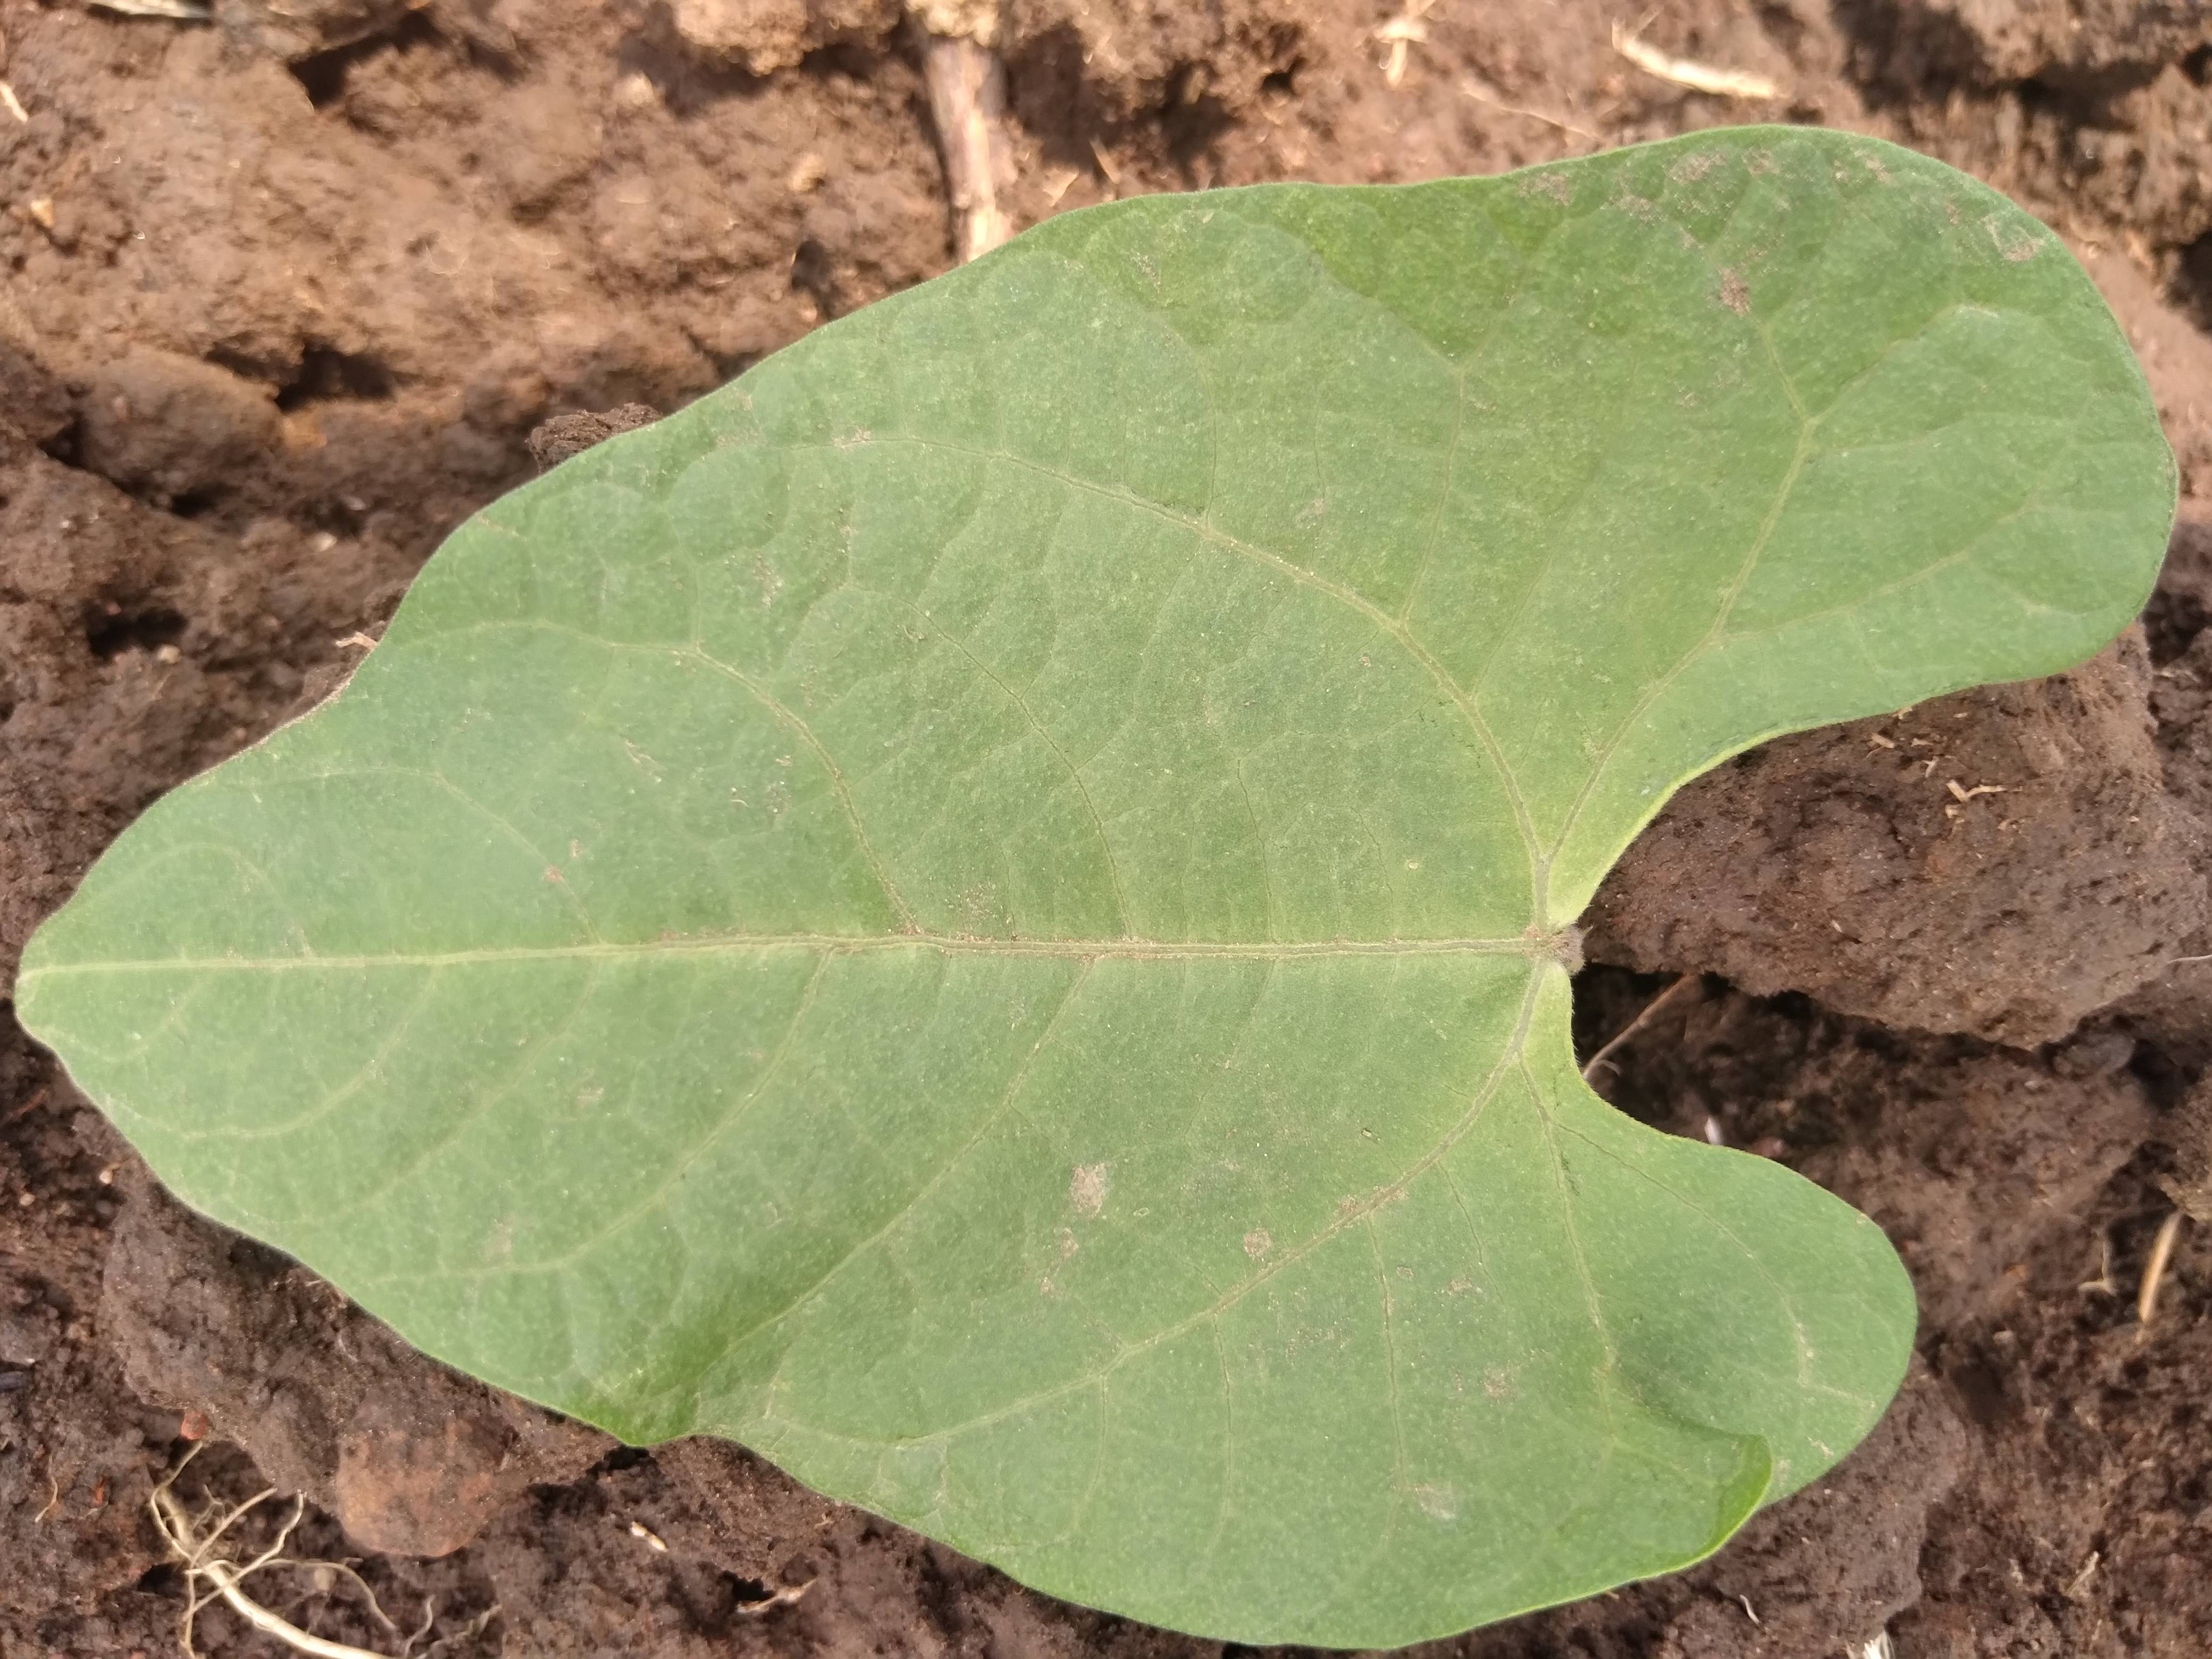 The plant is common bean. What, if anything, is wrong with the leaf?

healthy
